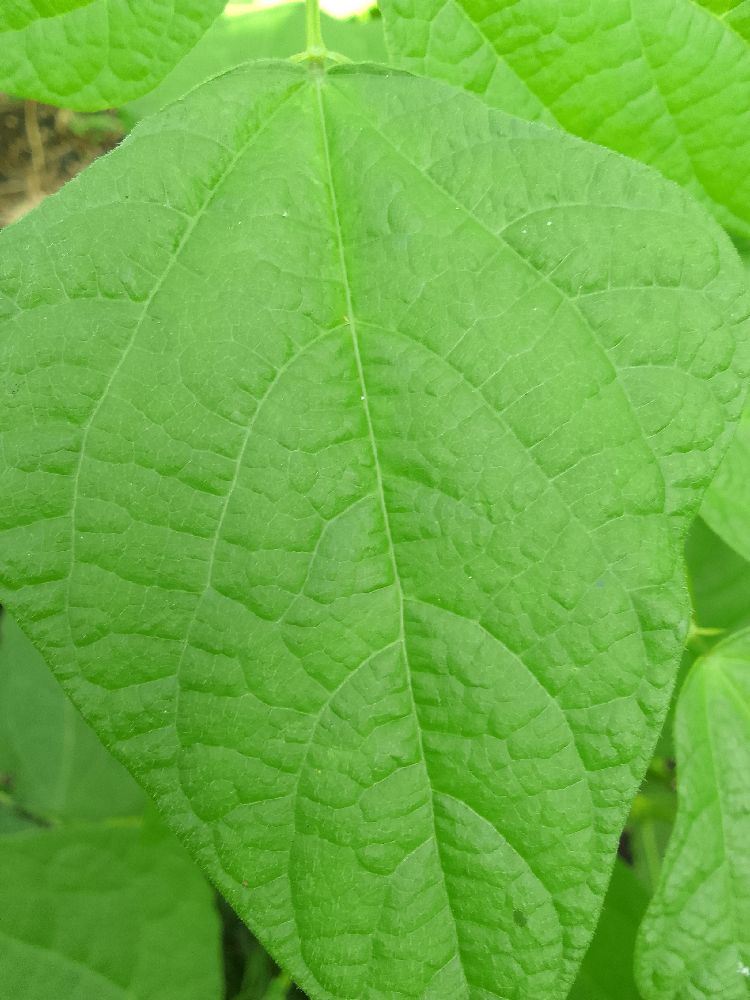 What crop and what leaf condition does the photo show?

common bean, healthy
